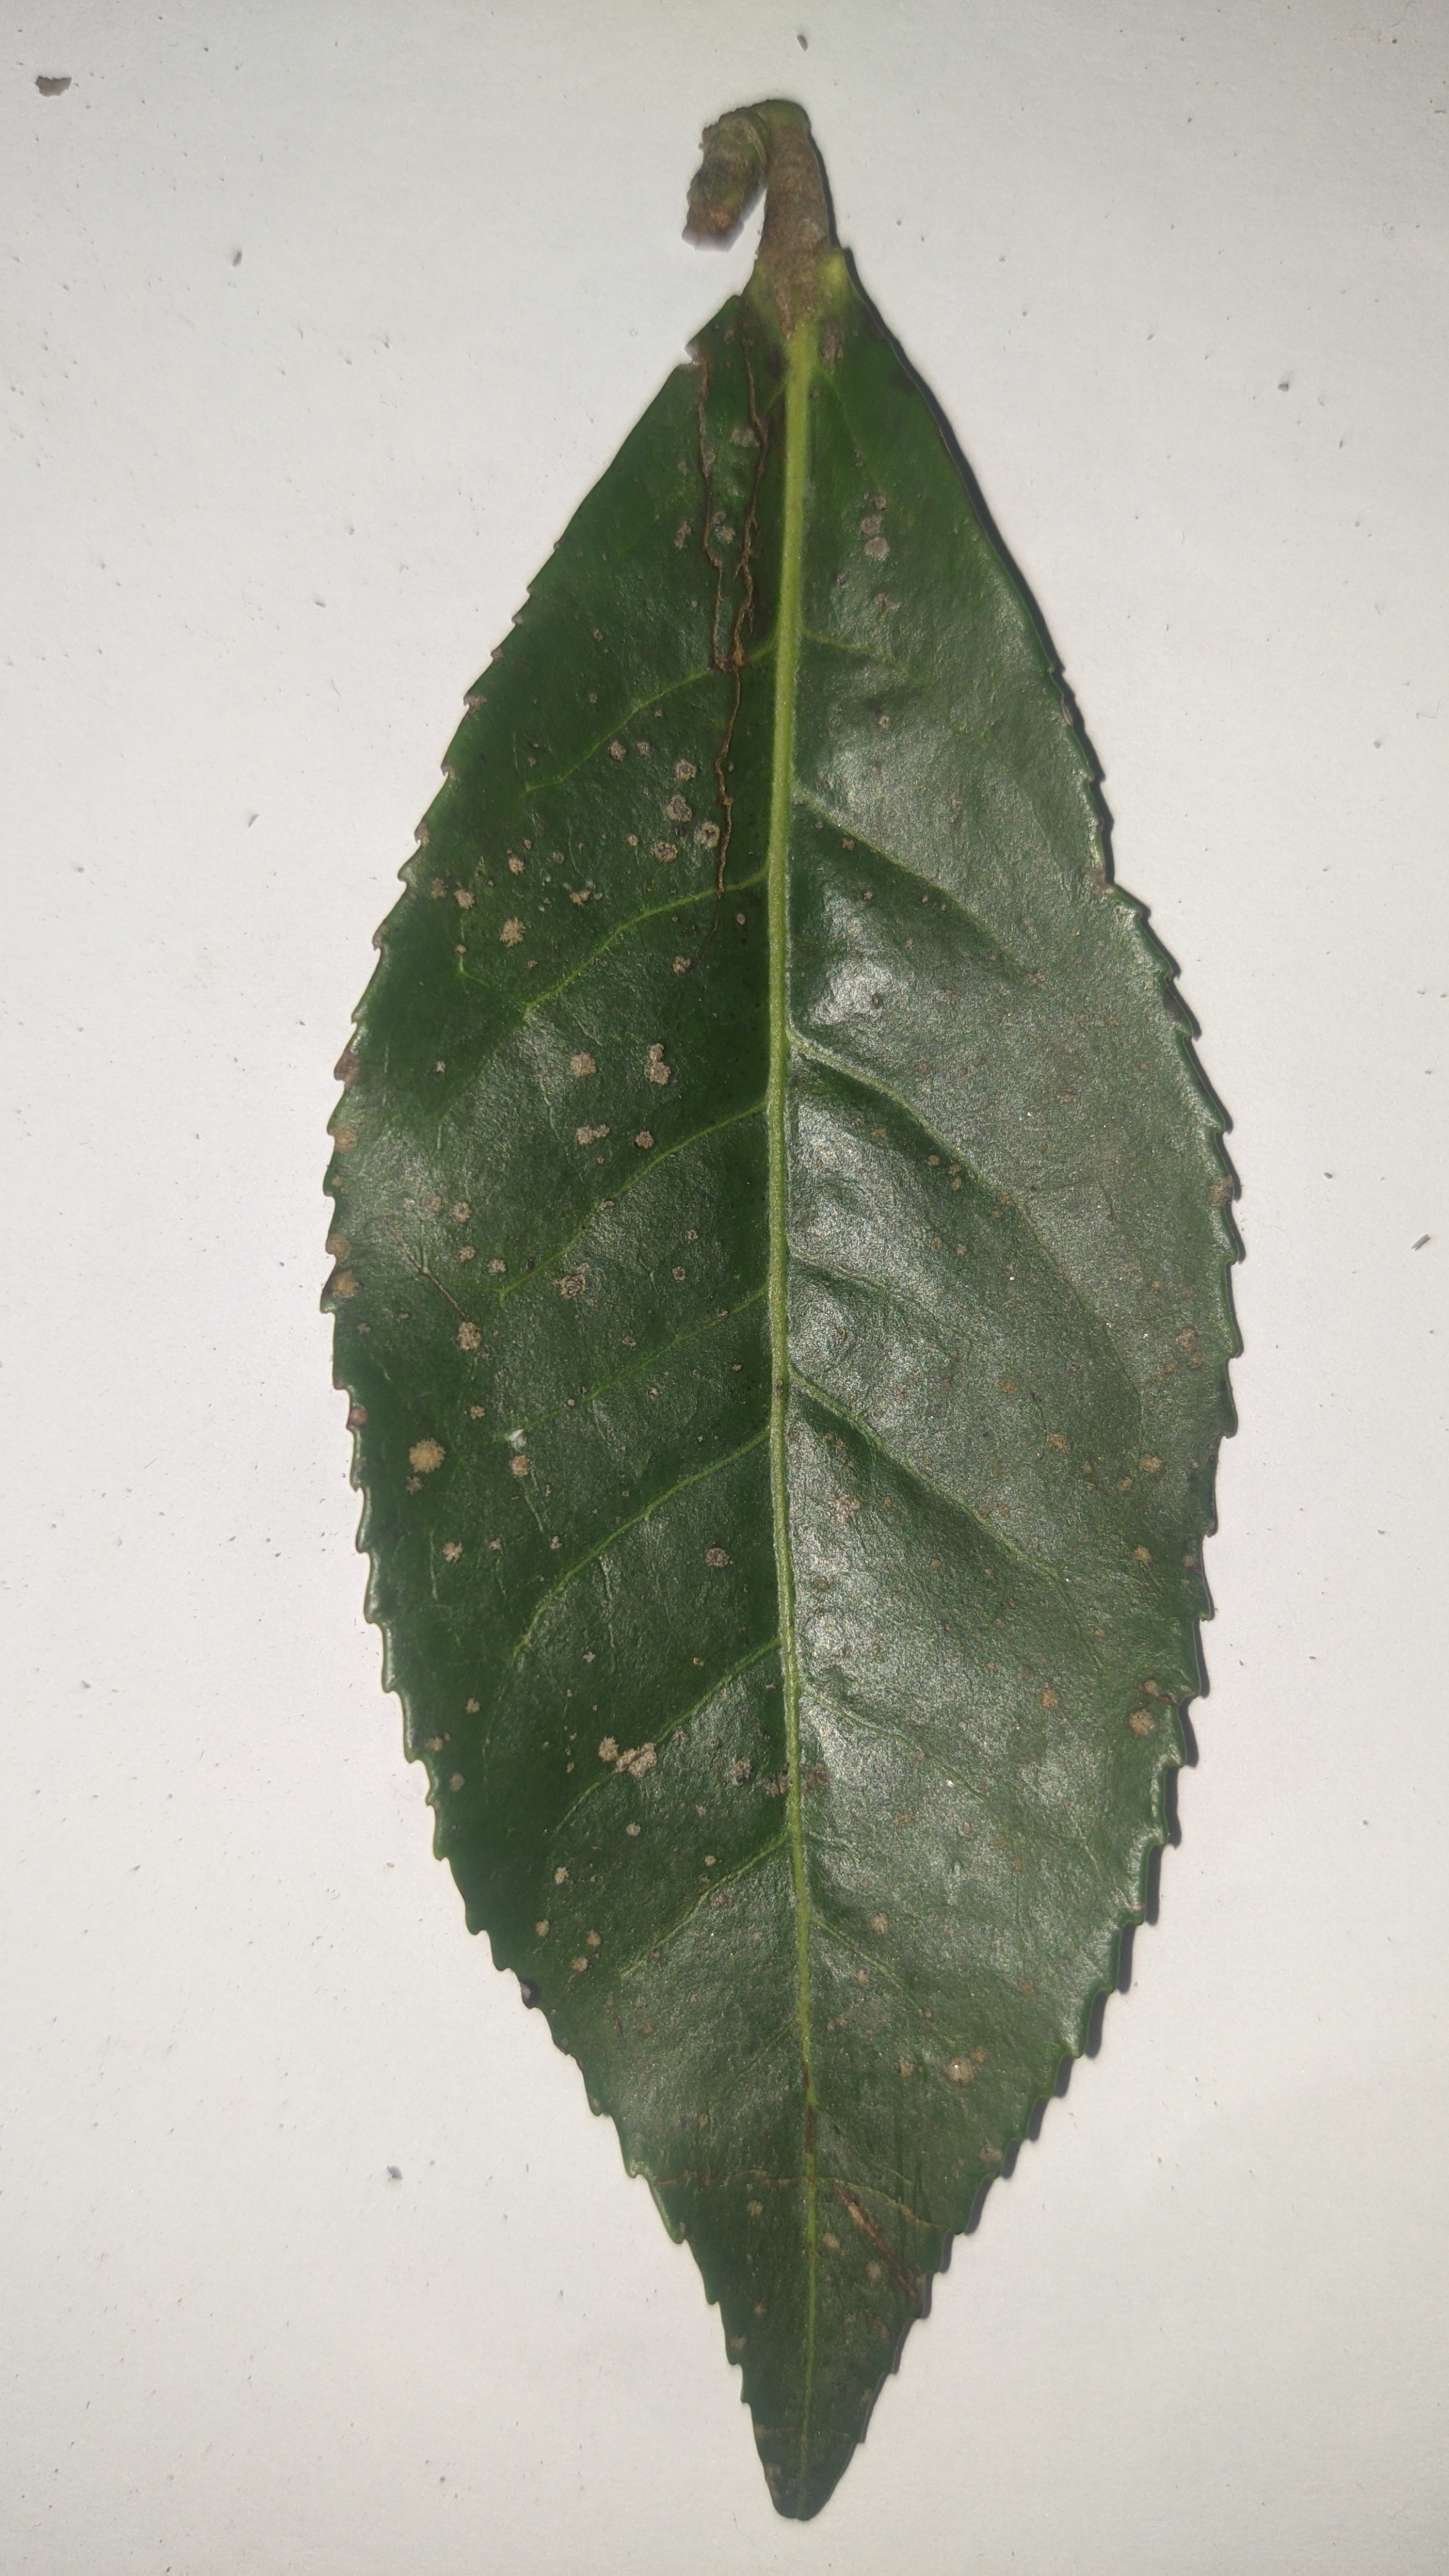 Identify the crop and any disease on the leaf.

tea, algal leaf
